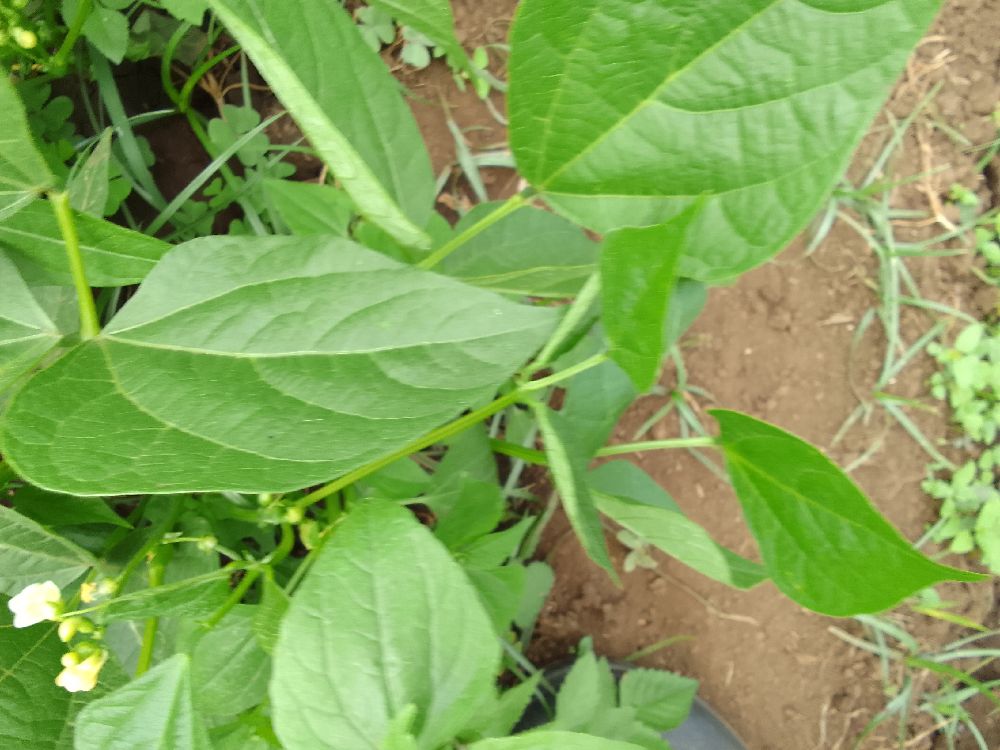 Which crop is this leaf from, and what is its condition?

common bean, healthy
